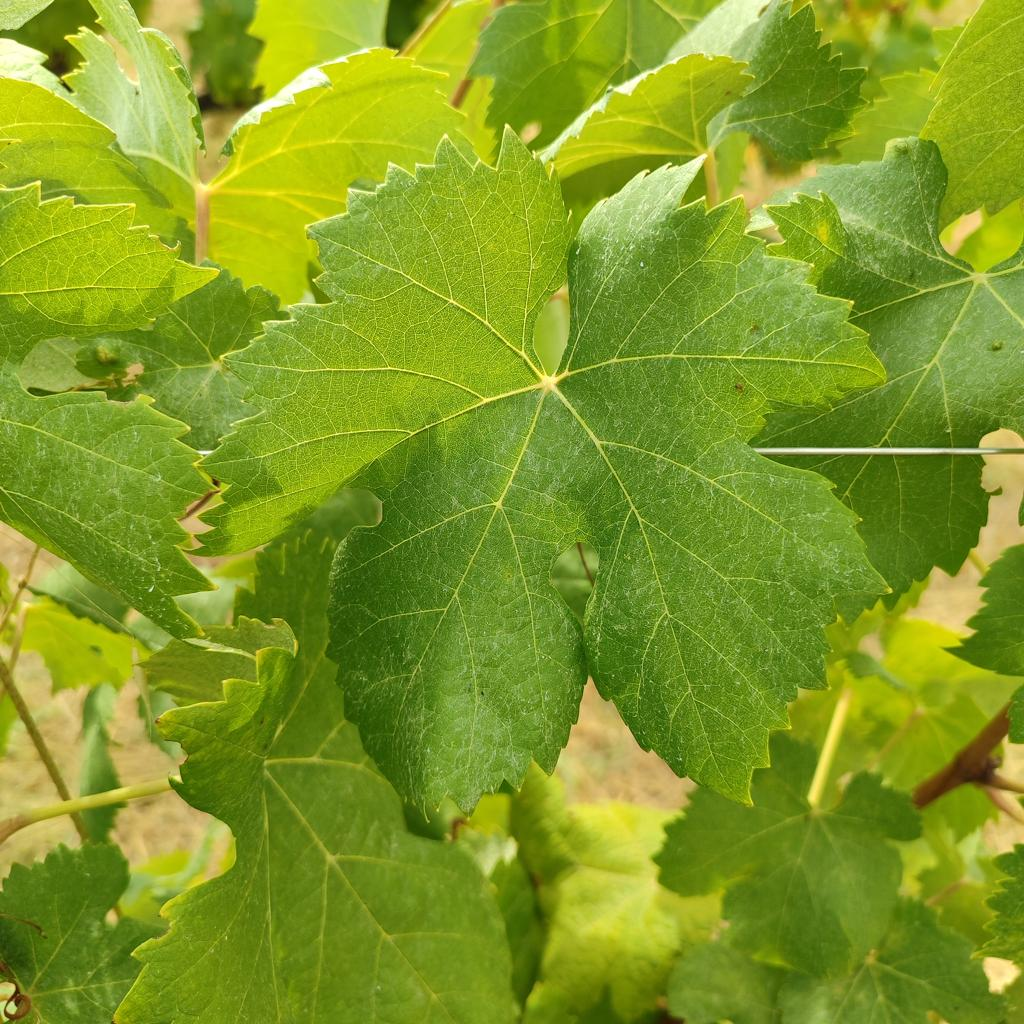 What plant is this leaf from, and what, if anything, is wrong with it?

grapevine, healthy
